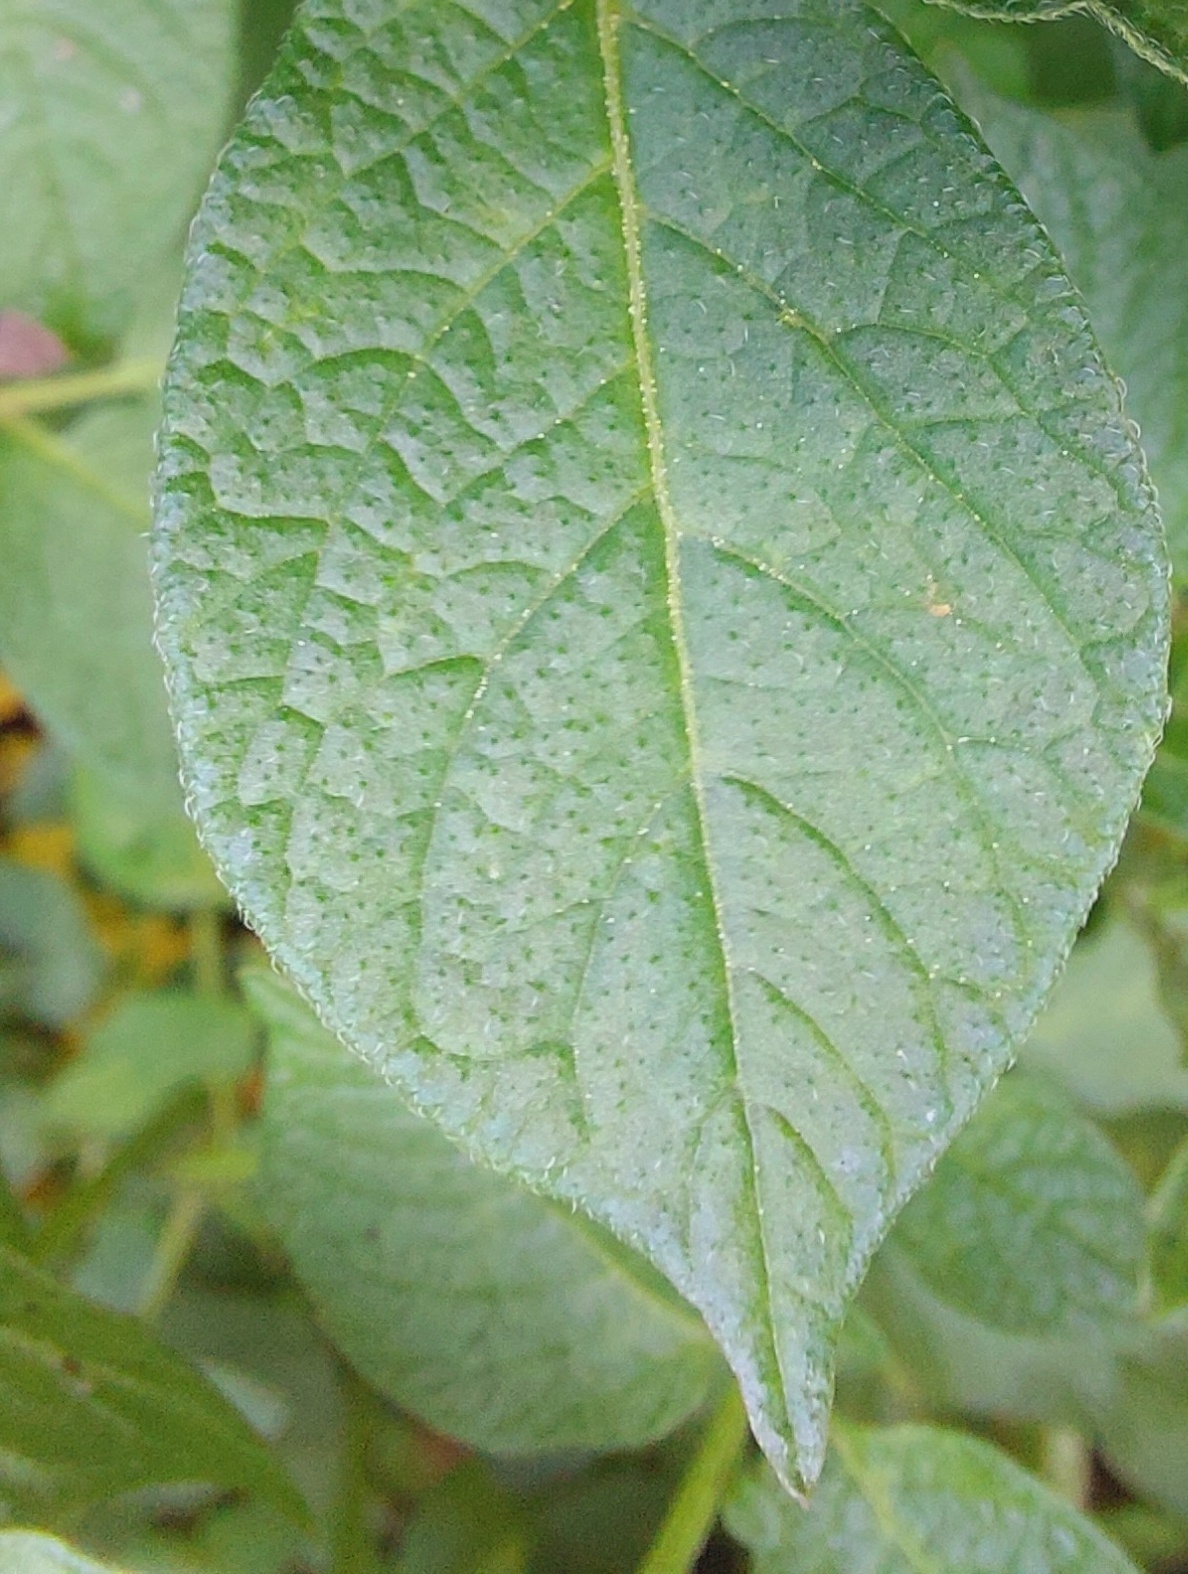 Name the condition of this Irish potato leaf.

healthy
